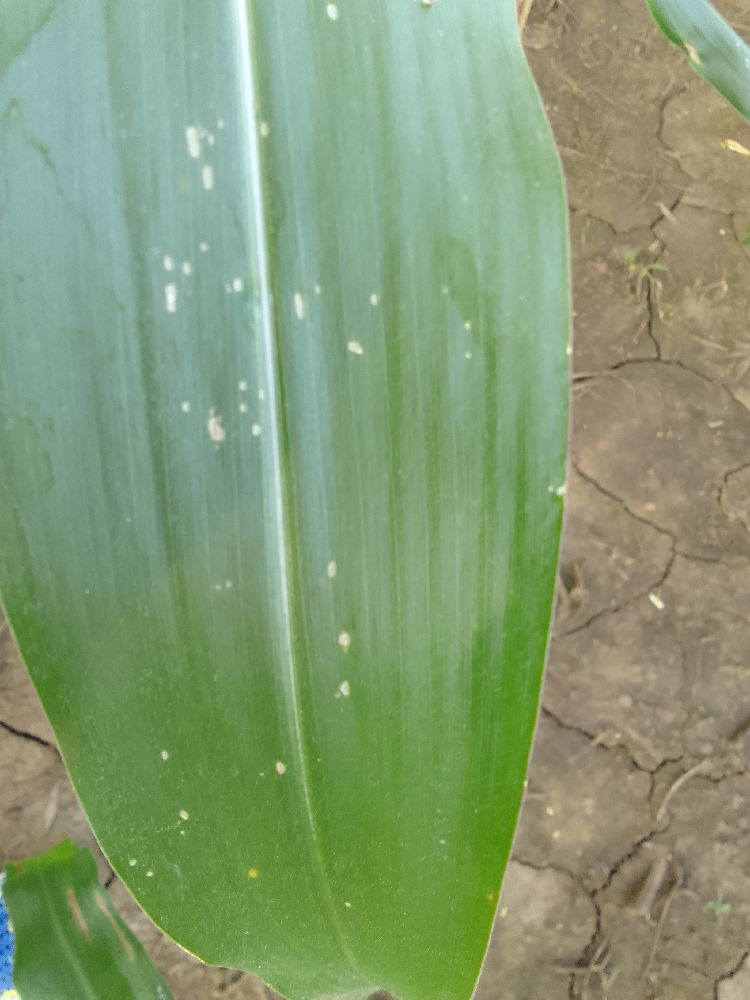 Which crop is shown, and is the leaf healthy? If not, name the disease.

maize, healthy
